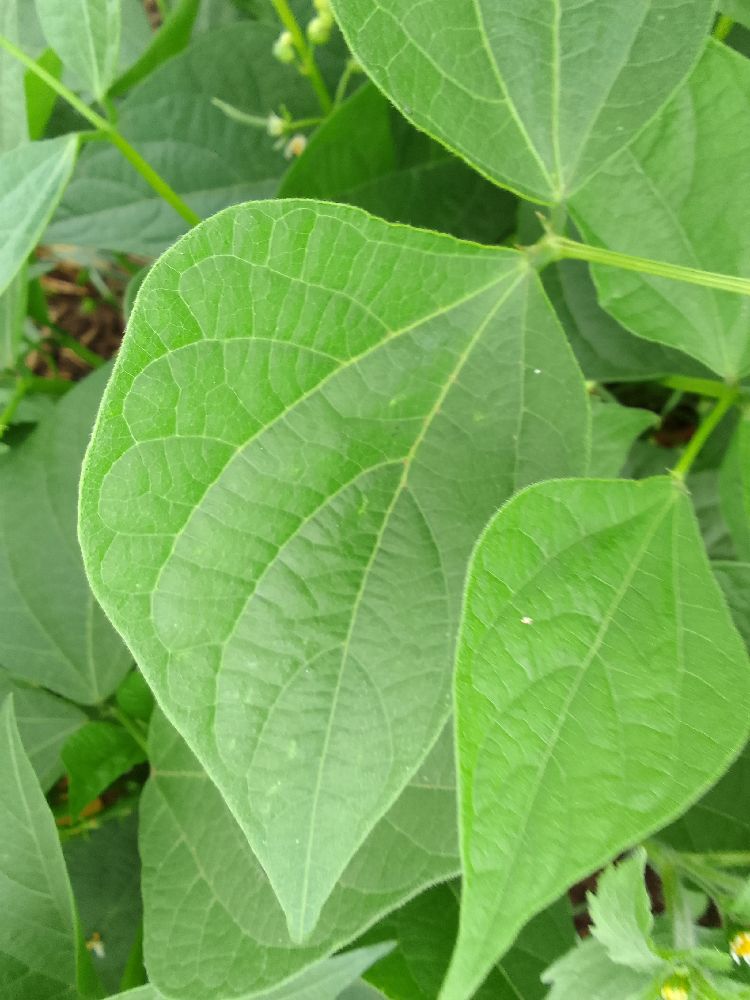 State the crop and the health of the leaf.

common bean, healthy
